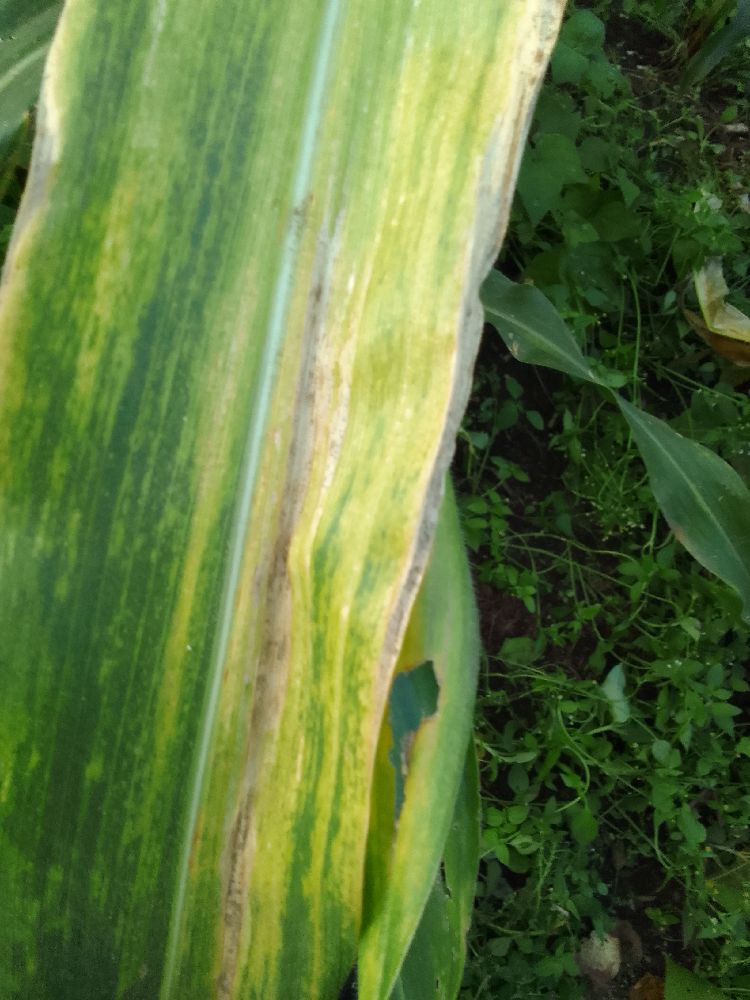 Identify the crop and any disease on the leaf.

maize, maize lethal necrosis
